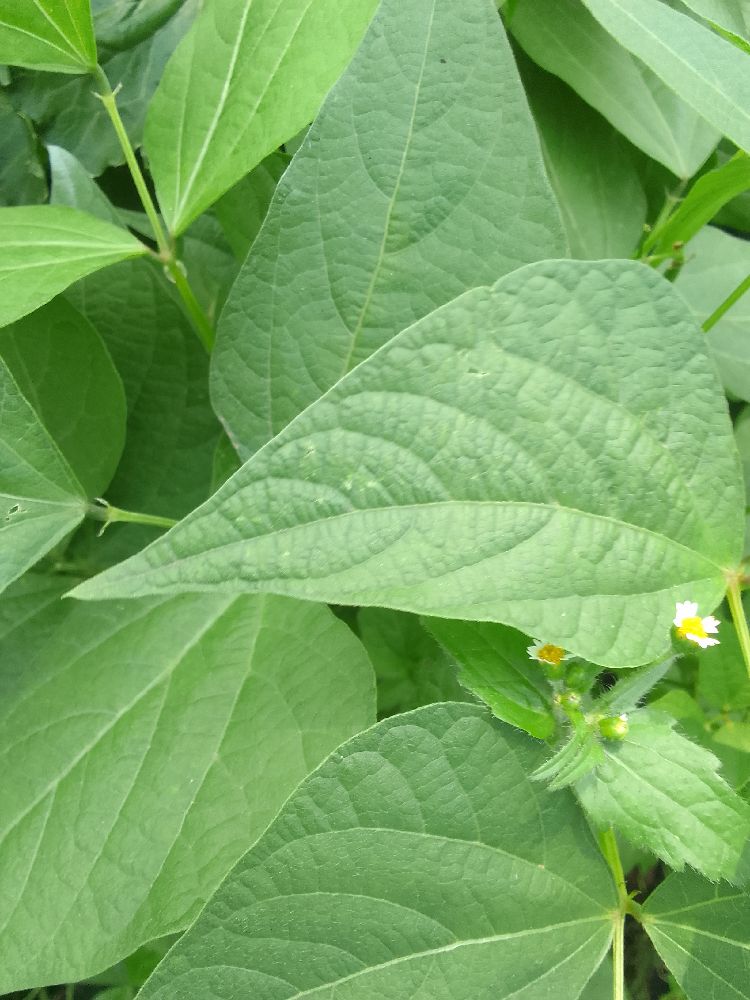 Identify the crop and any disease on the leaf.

common bean, healthy
